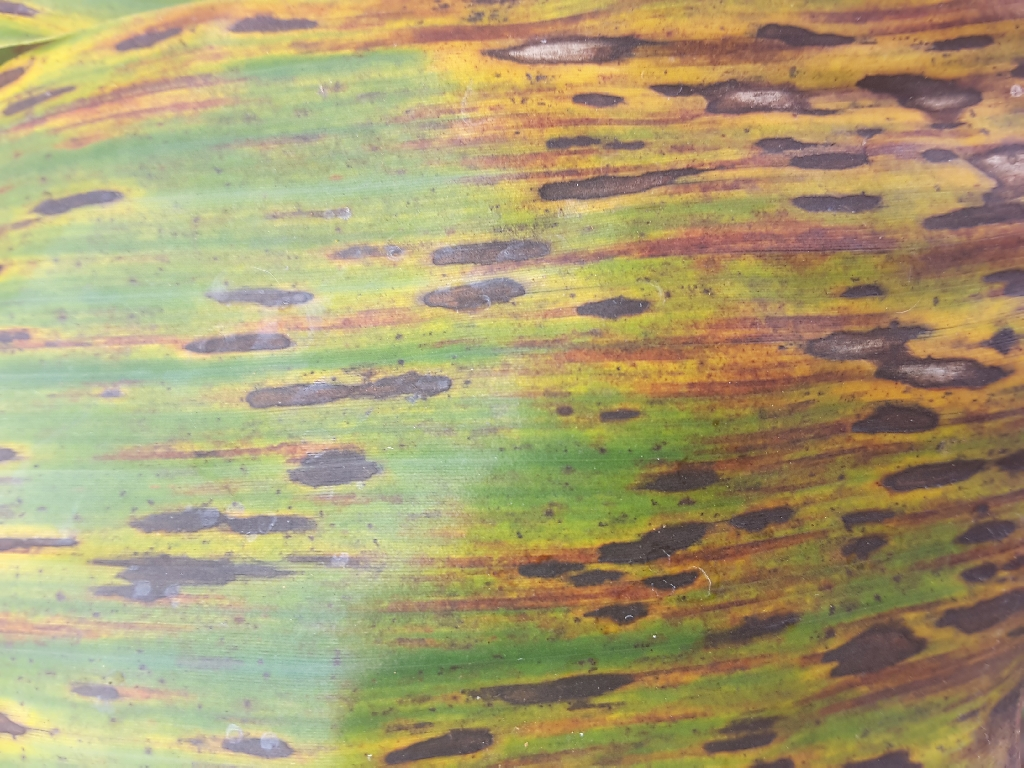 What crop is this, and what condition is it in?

banana, black sigatoka
